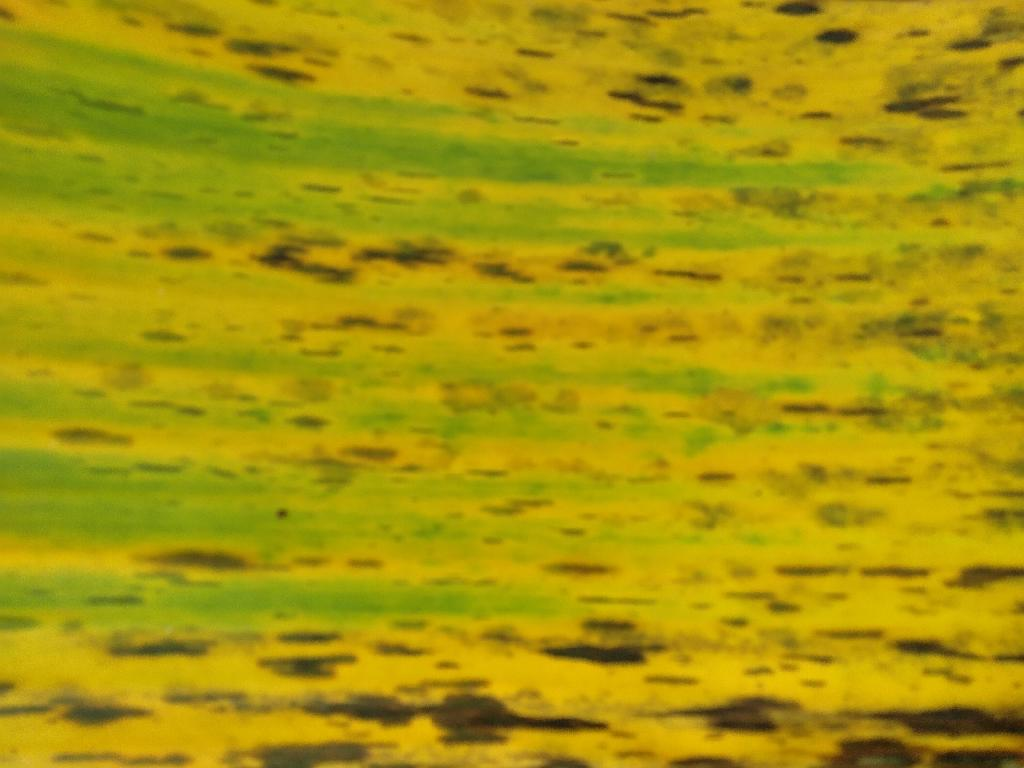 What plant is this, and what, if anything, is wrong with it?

banana, black sigatoka
